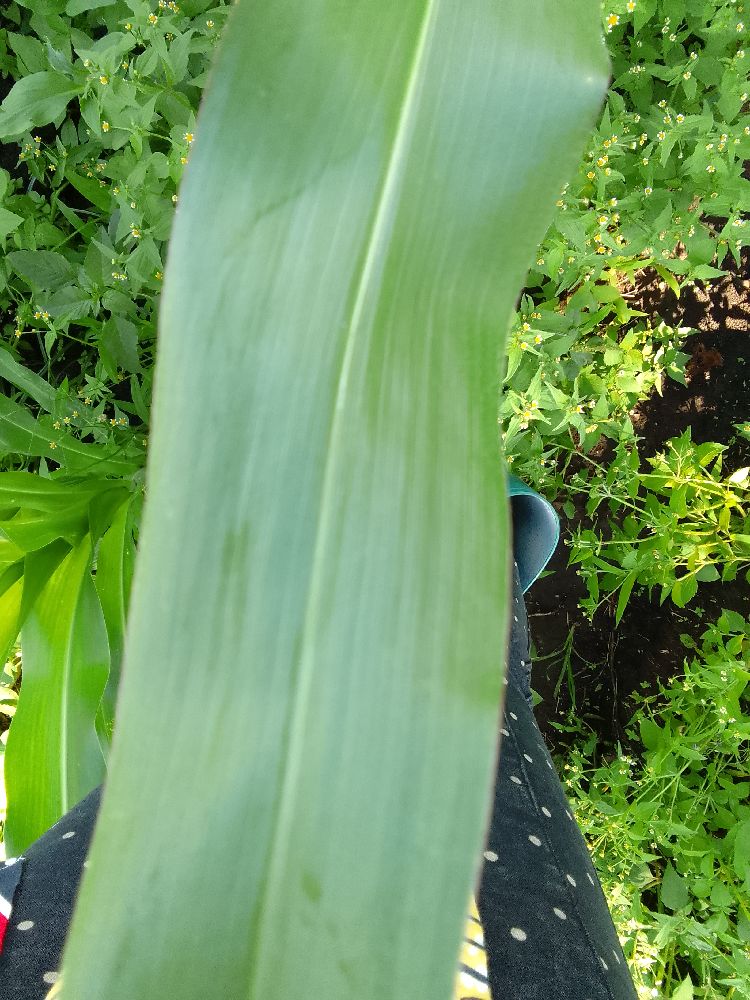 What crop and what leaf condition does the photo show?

maize, healthy
